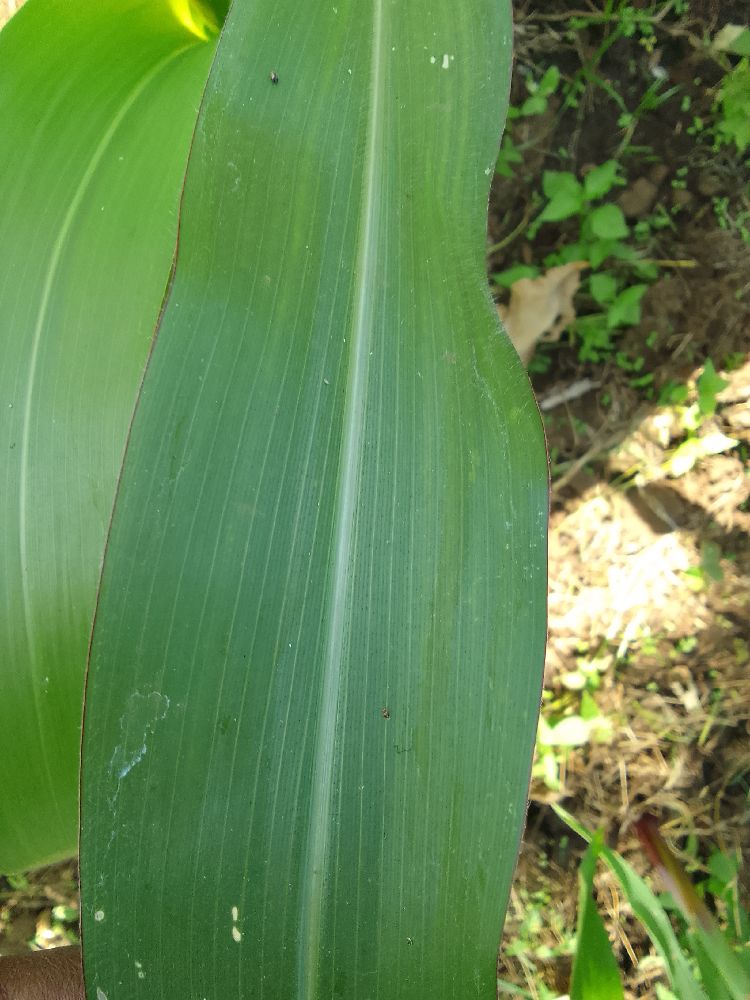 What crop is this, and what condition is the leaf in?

maize, healthy
